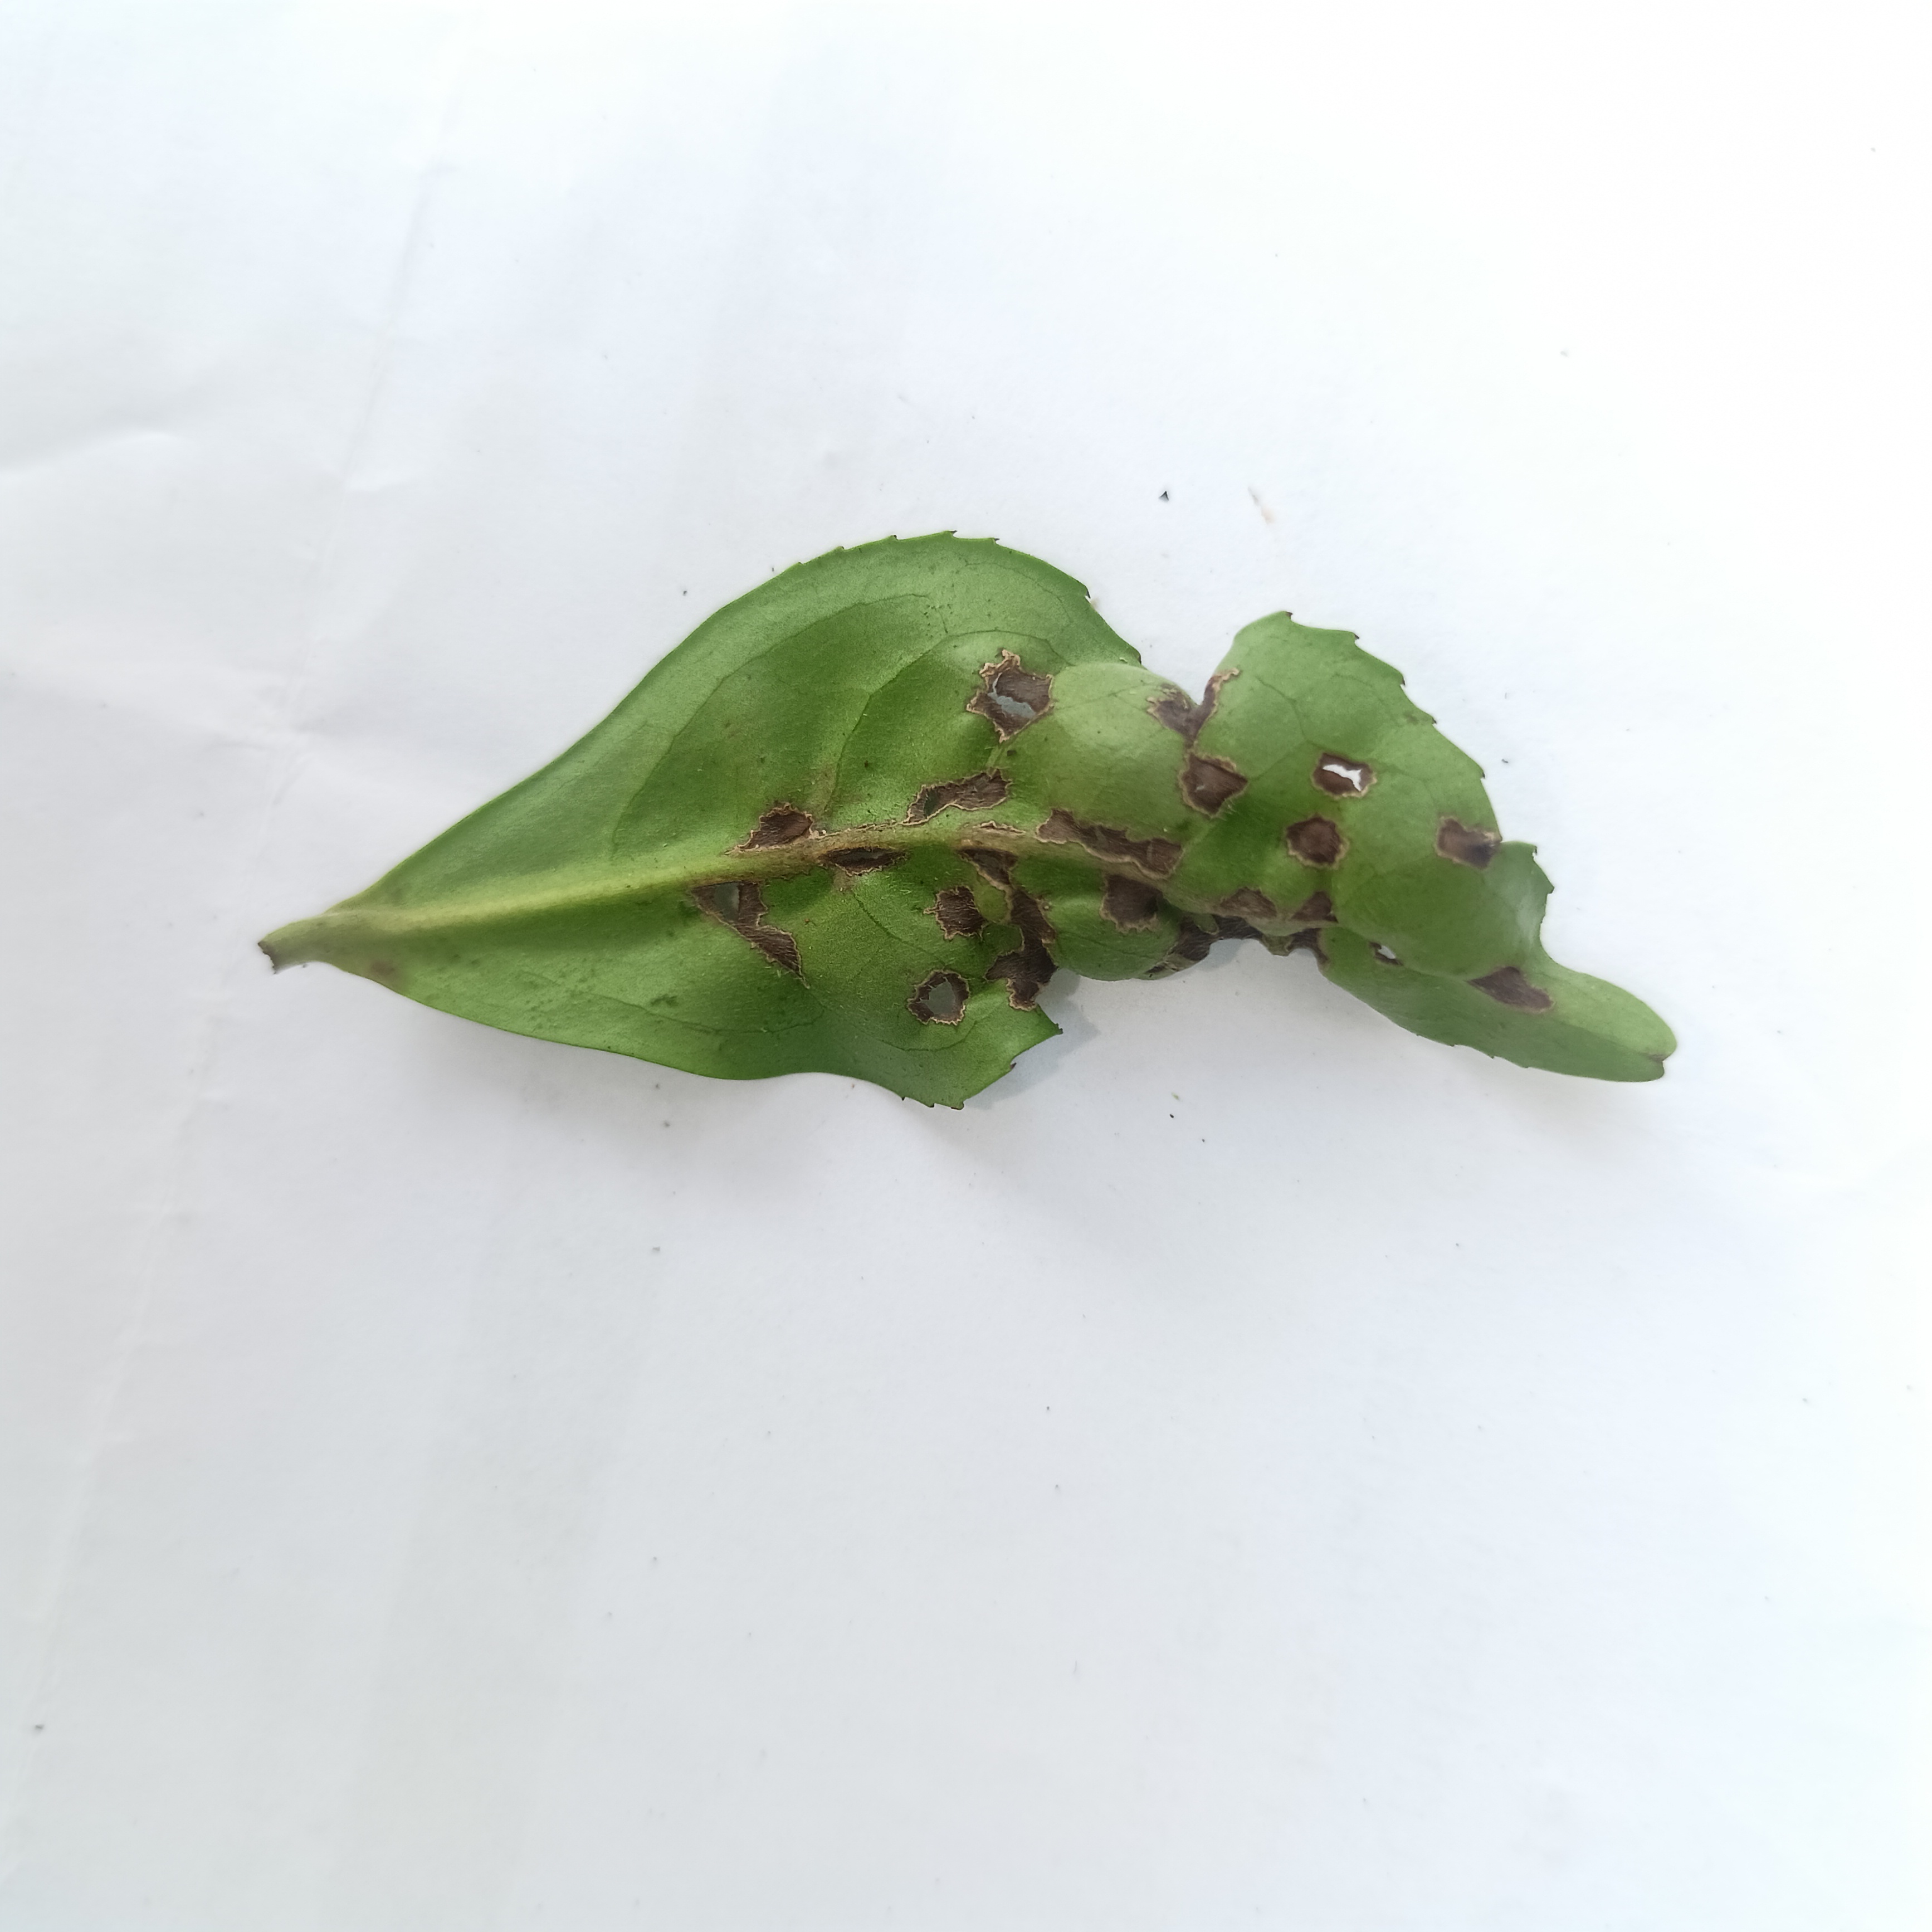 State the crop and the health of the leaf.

tea, helopeltis
